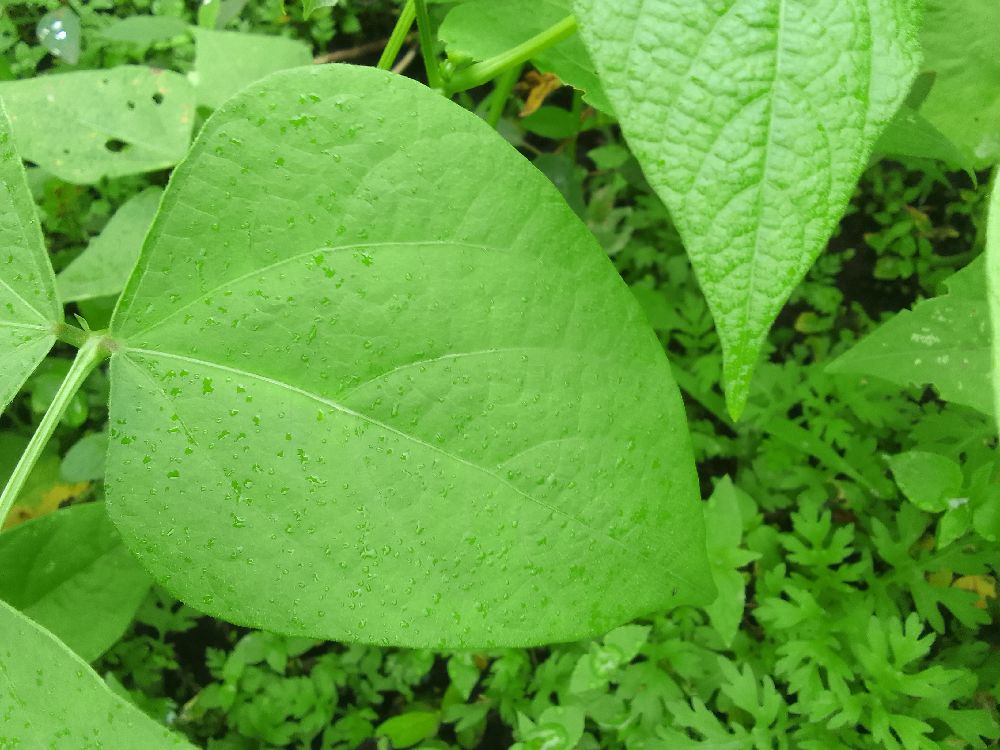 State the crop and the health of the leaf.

common bean, healthy
